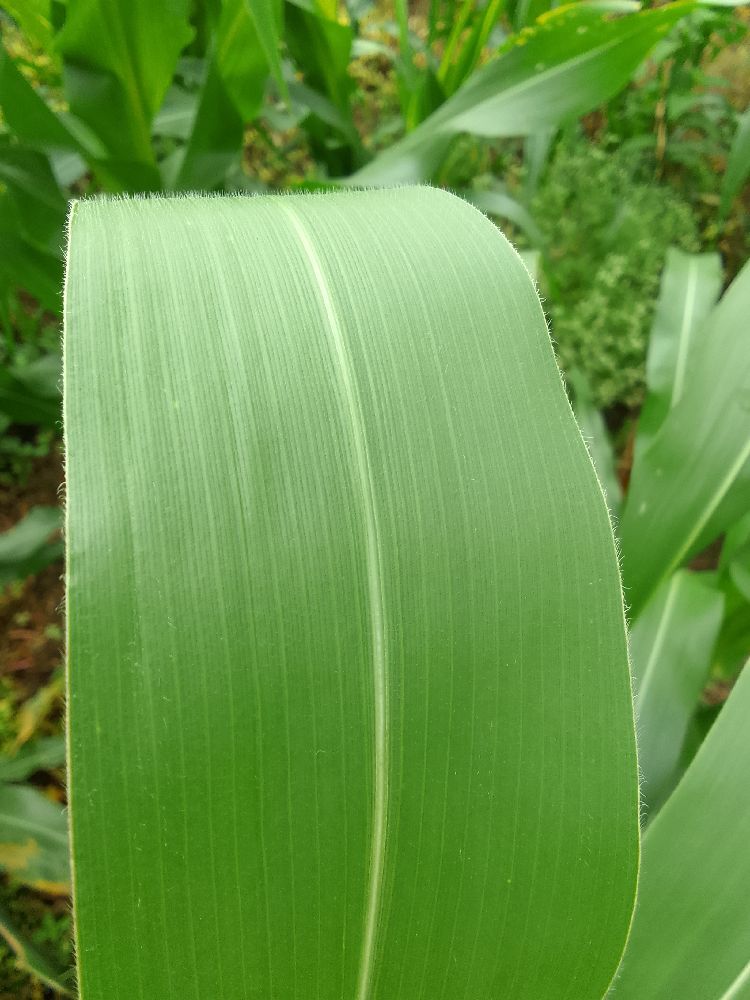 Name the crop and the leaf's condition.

maize, healthy
